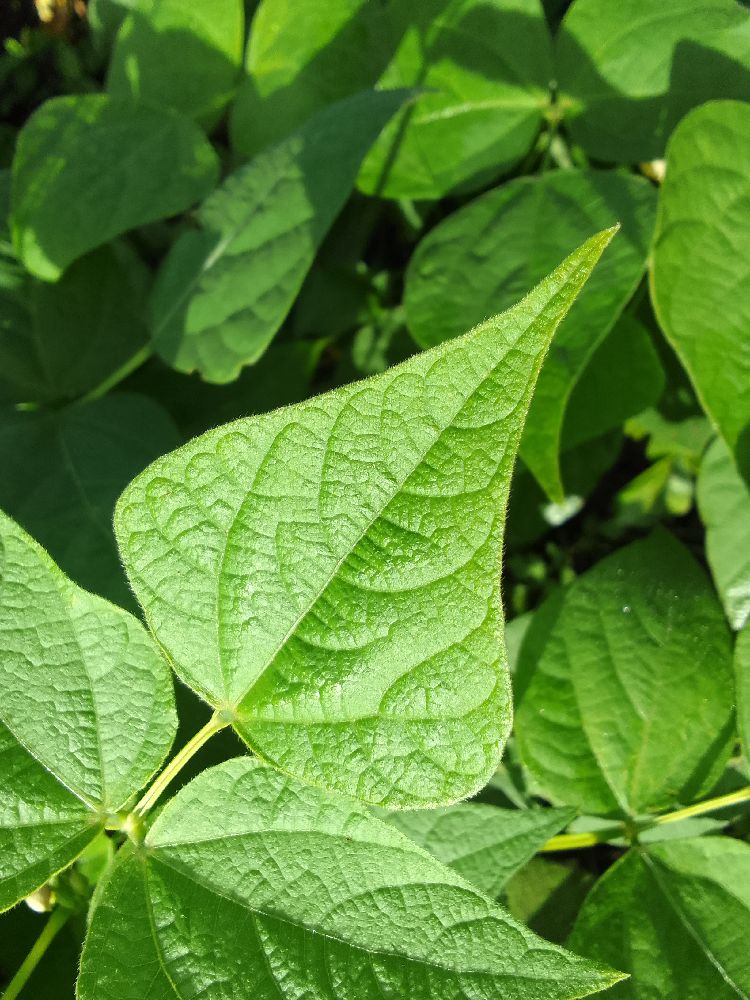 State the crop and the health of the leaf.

common bean, healthy
